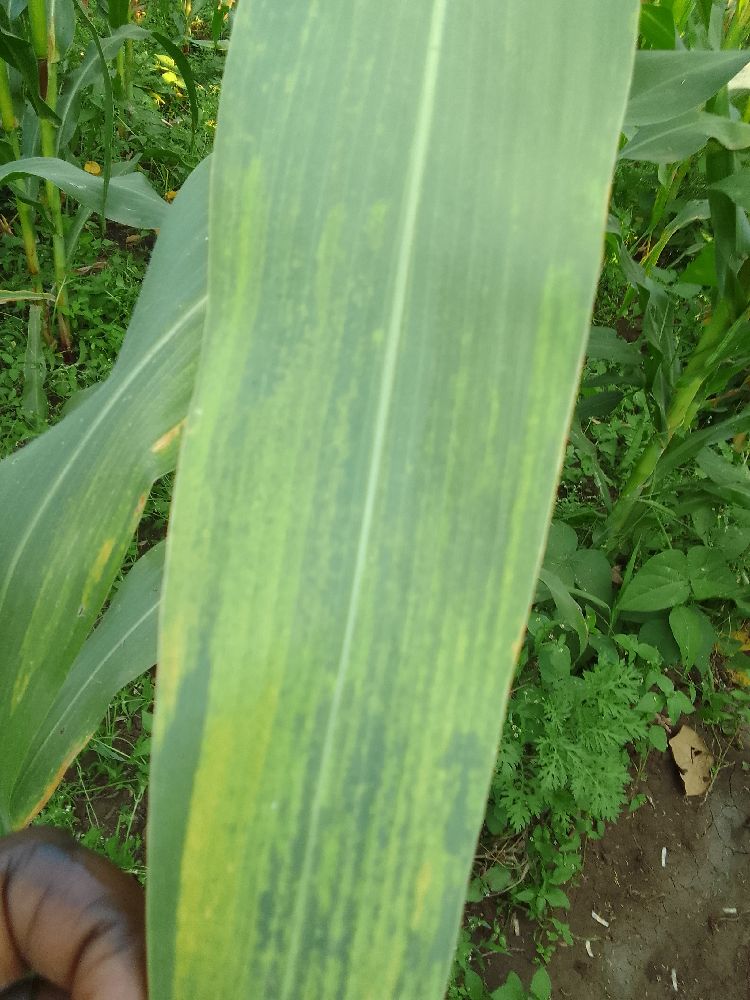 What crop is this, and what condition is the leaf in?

maize, maize lethal necrosis
